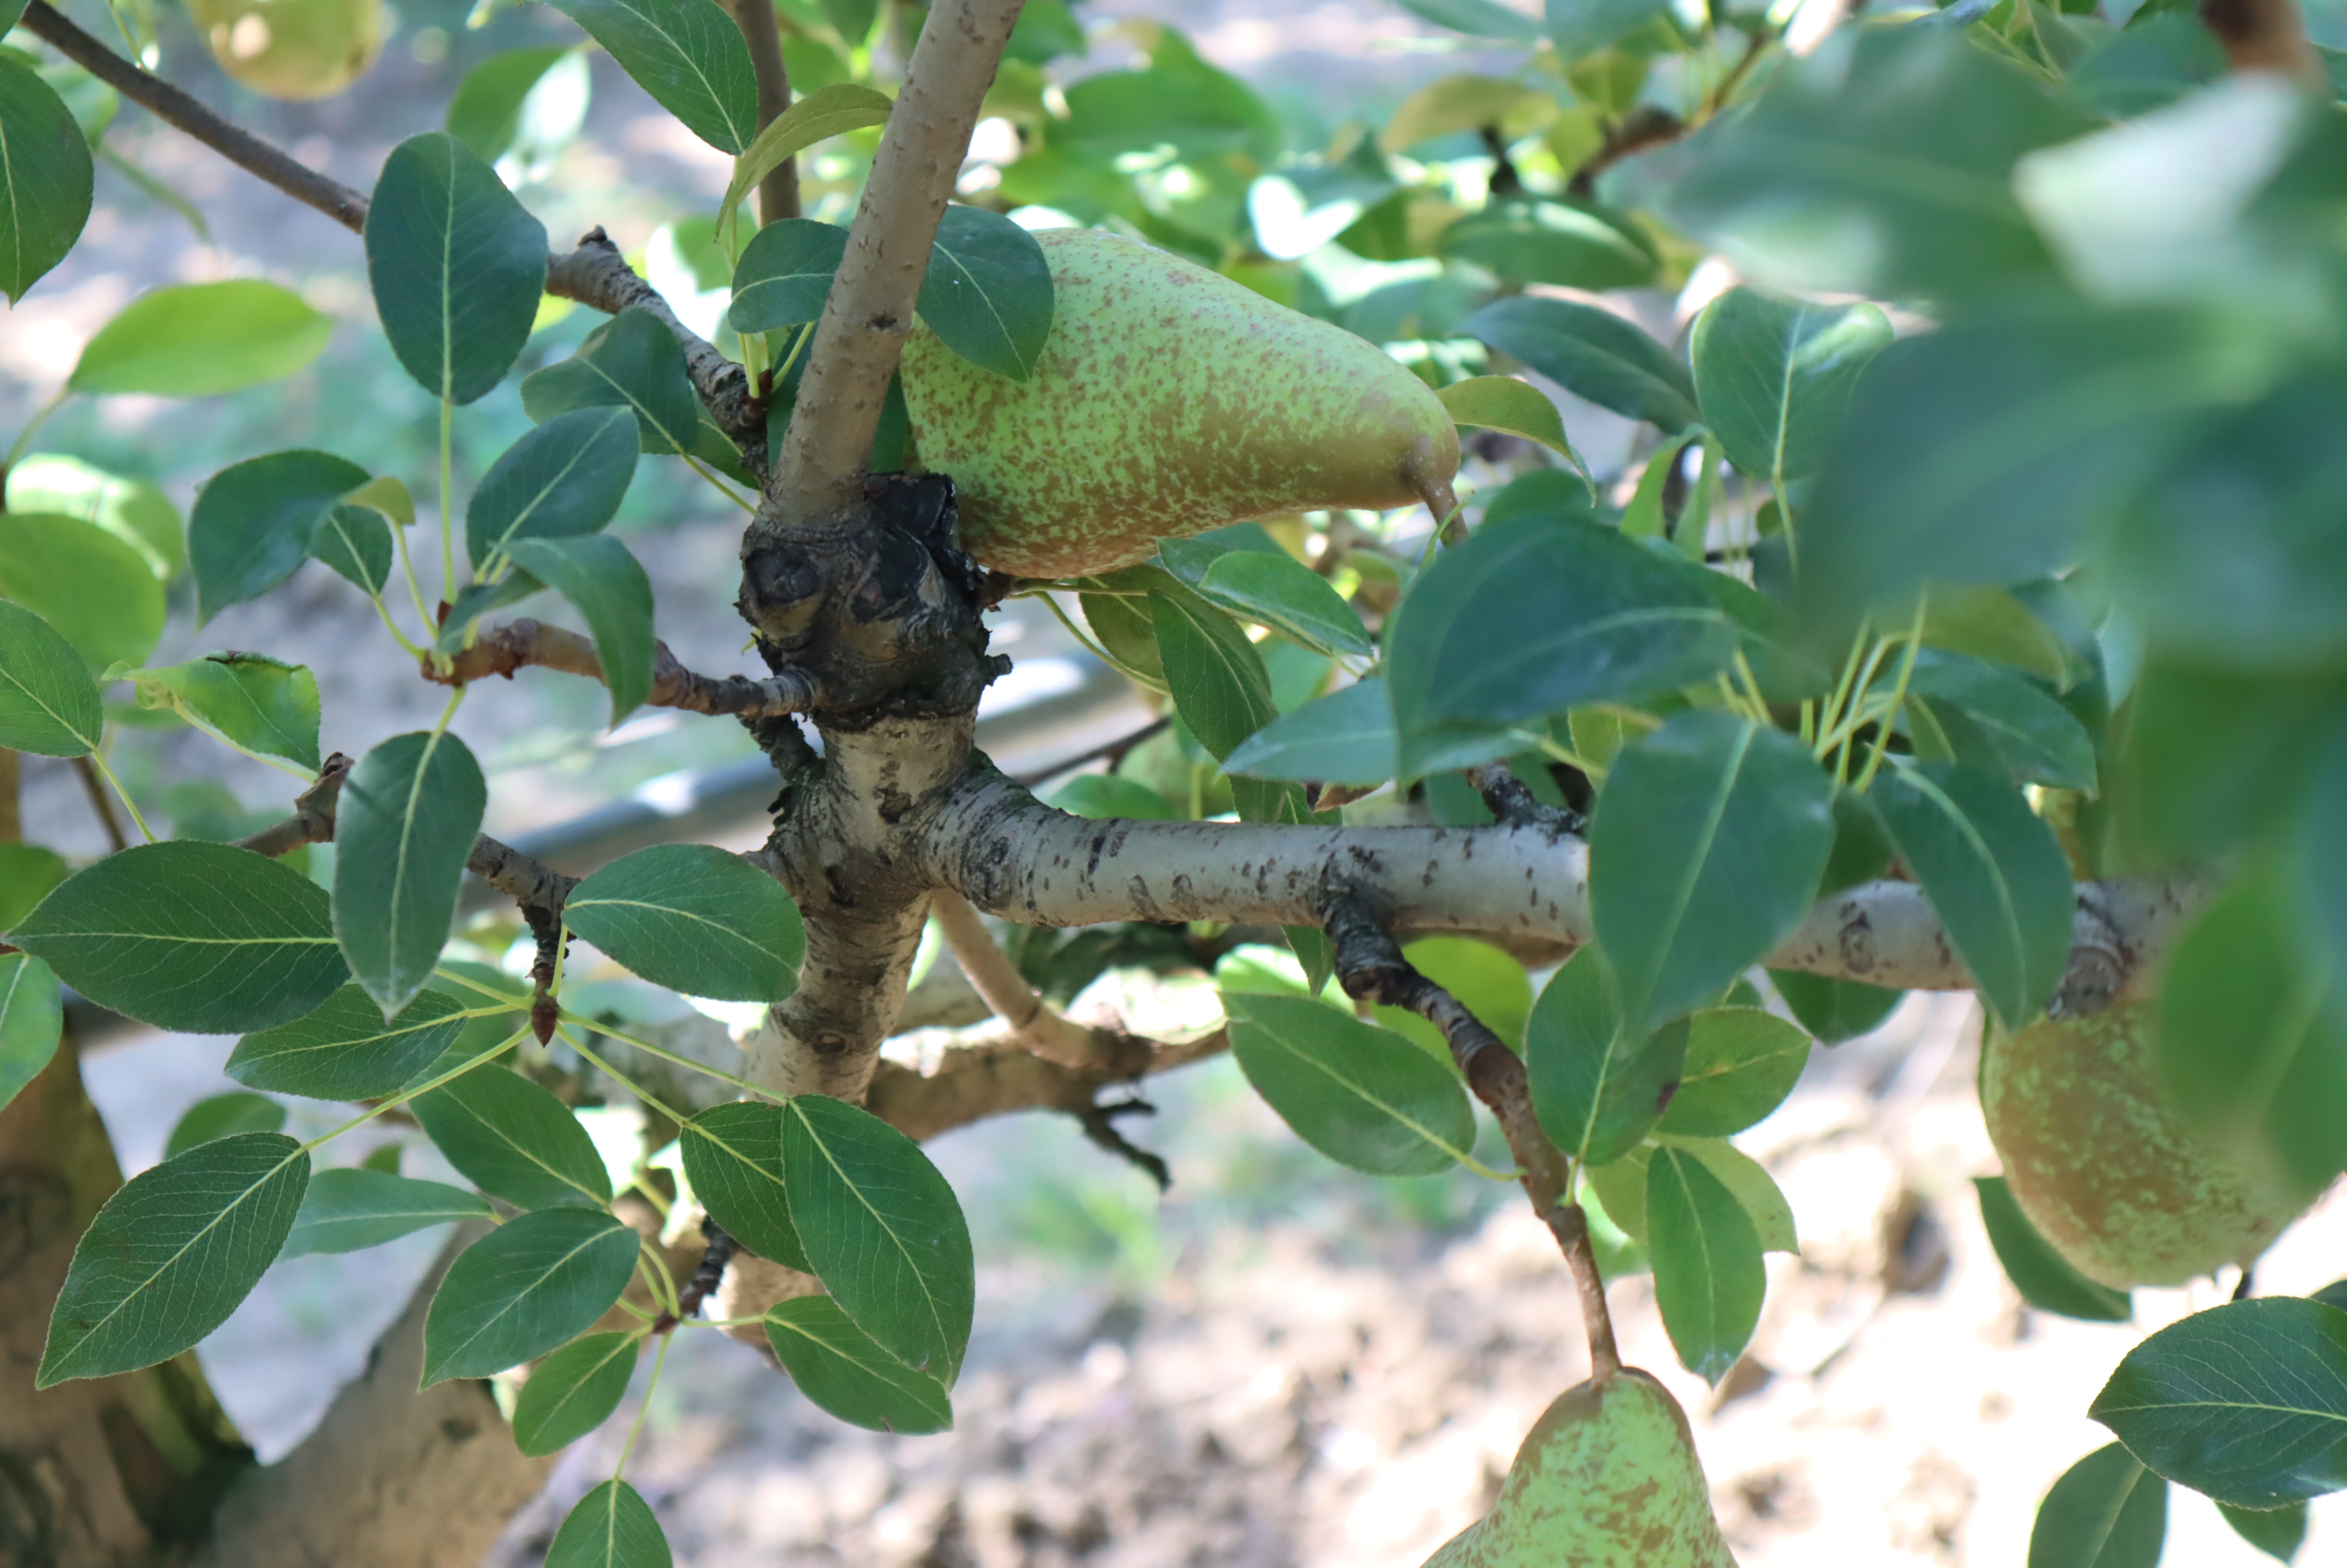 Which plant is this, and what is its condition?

pear, chemical damage
